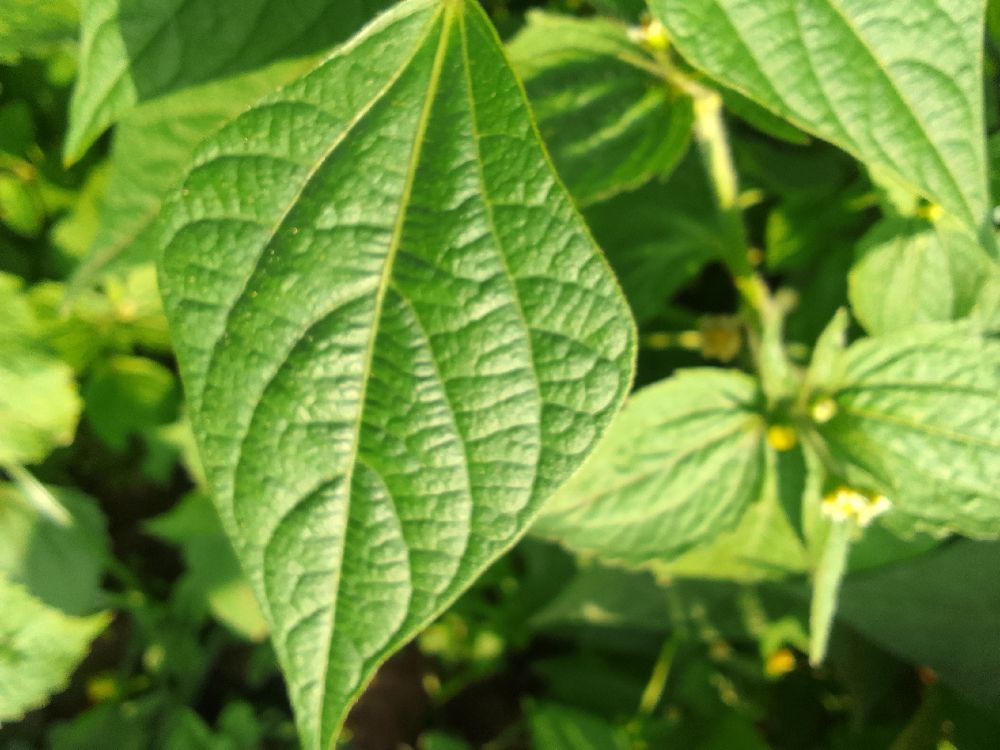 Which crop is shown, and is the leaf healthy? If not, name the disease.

common bean, healthy
